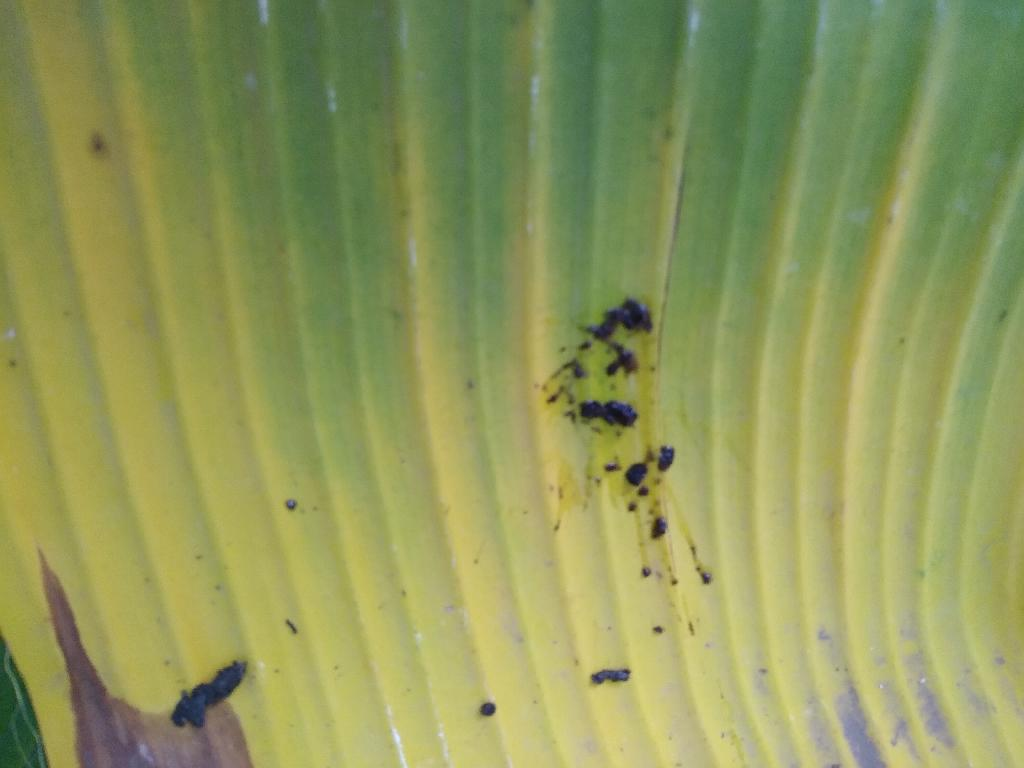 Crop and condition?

banana, fusarium wilt race 1
